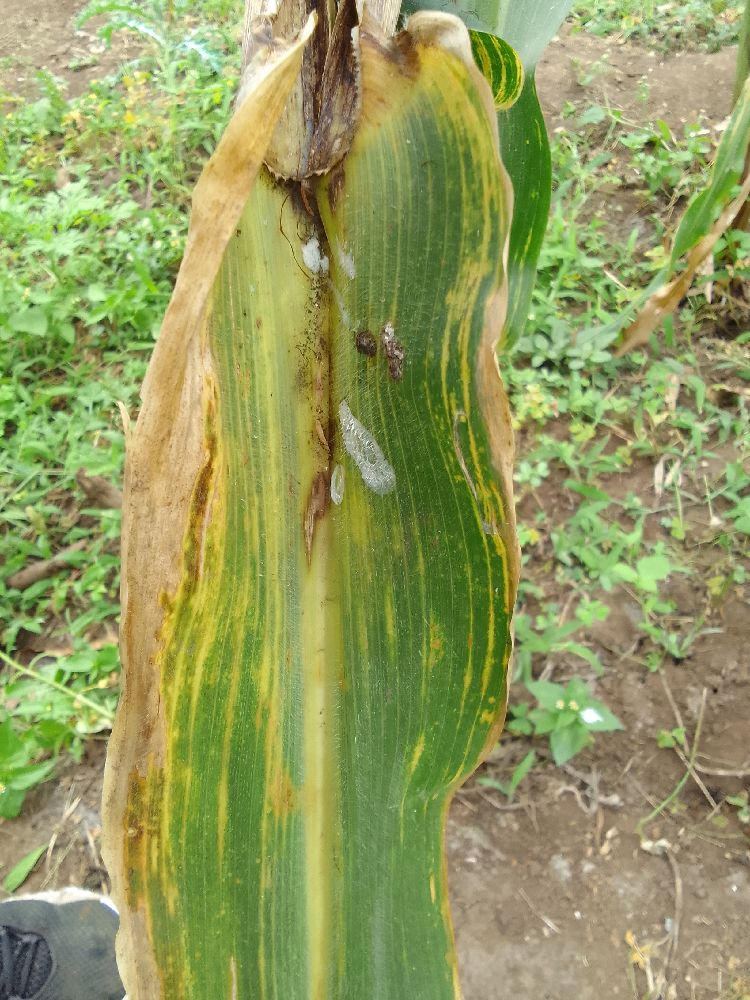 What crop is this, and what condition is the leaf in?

maize, maize lethal necrosis
